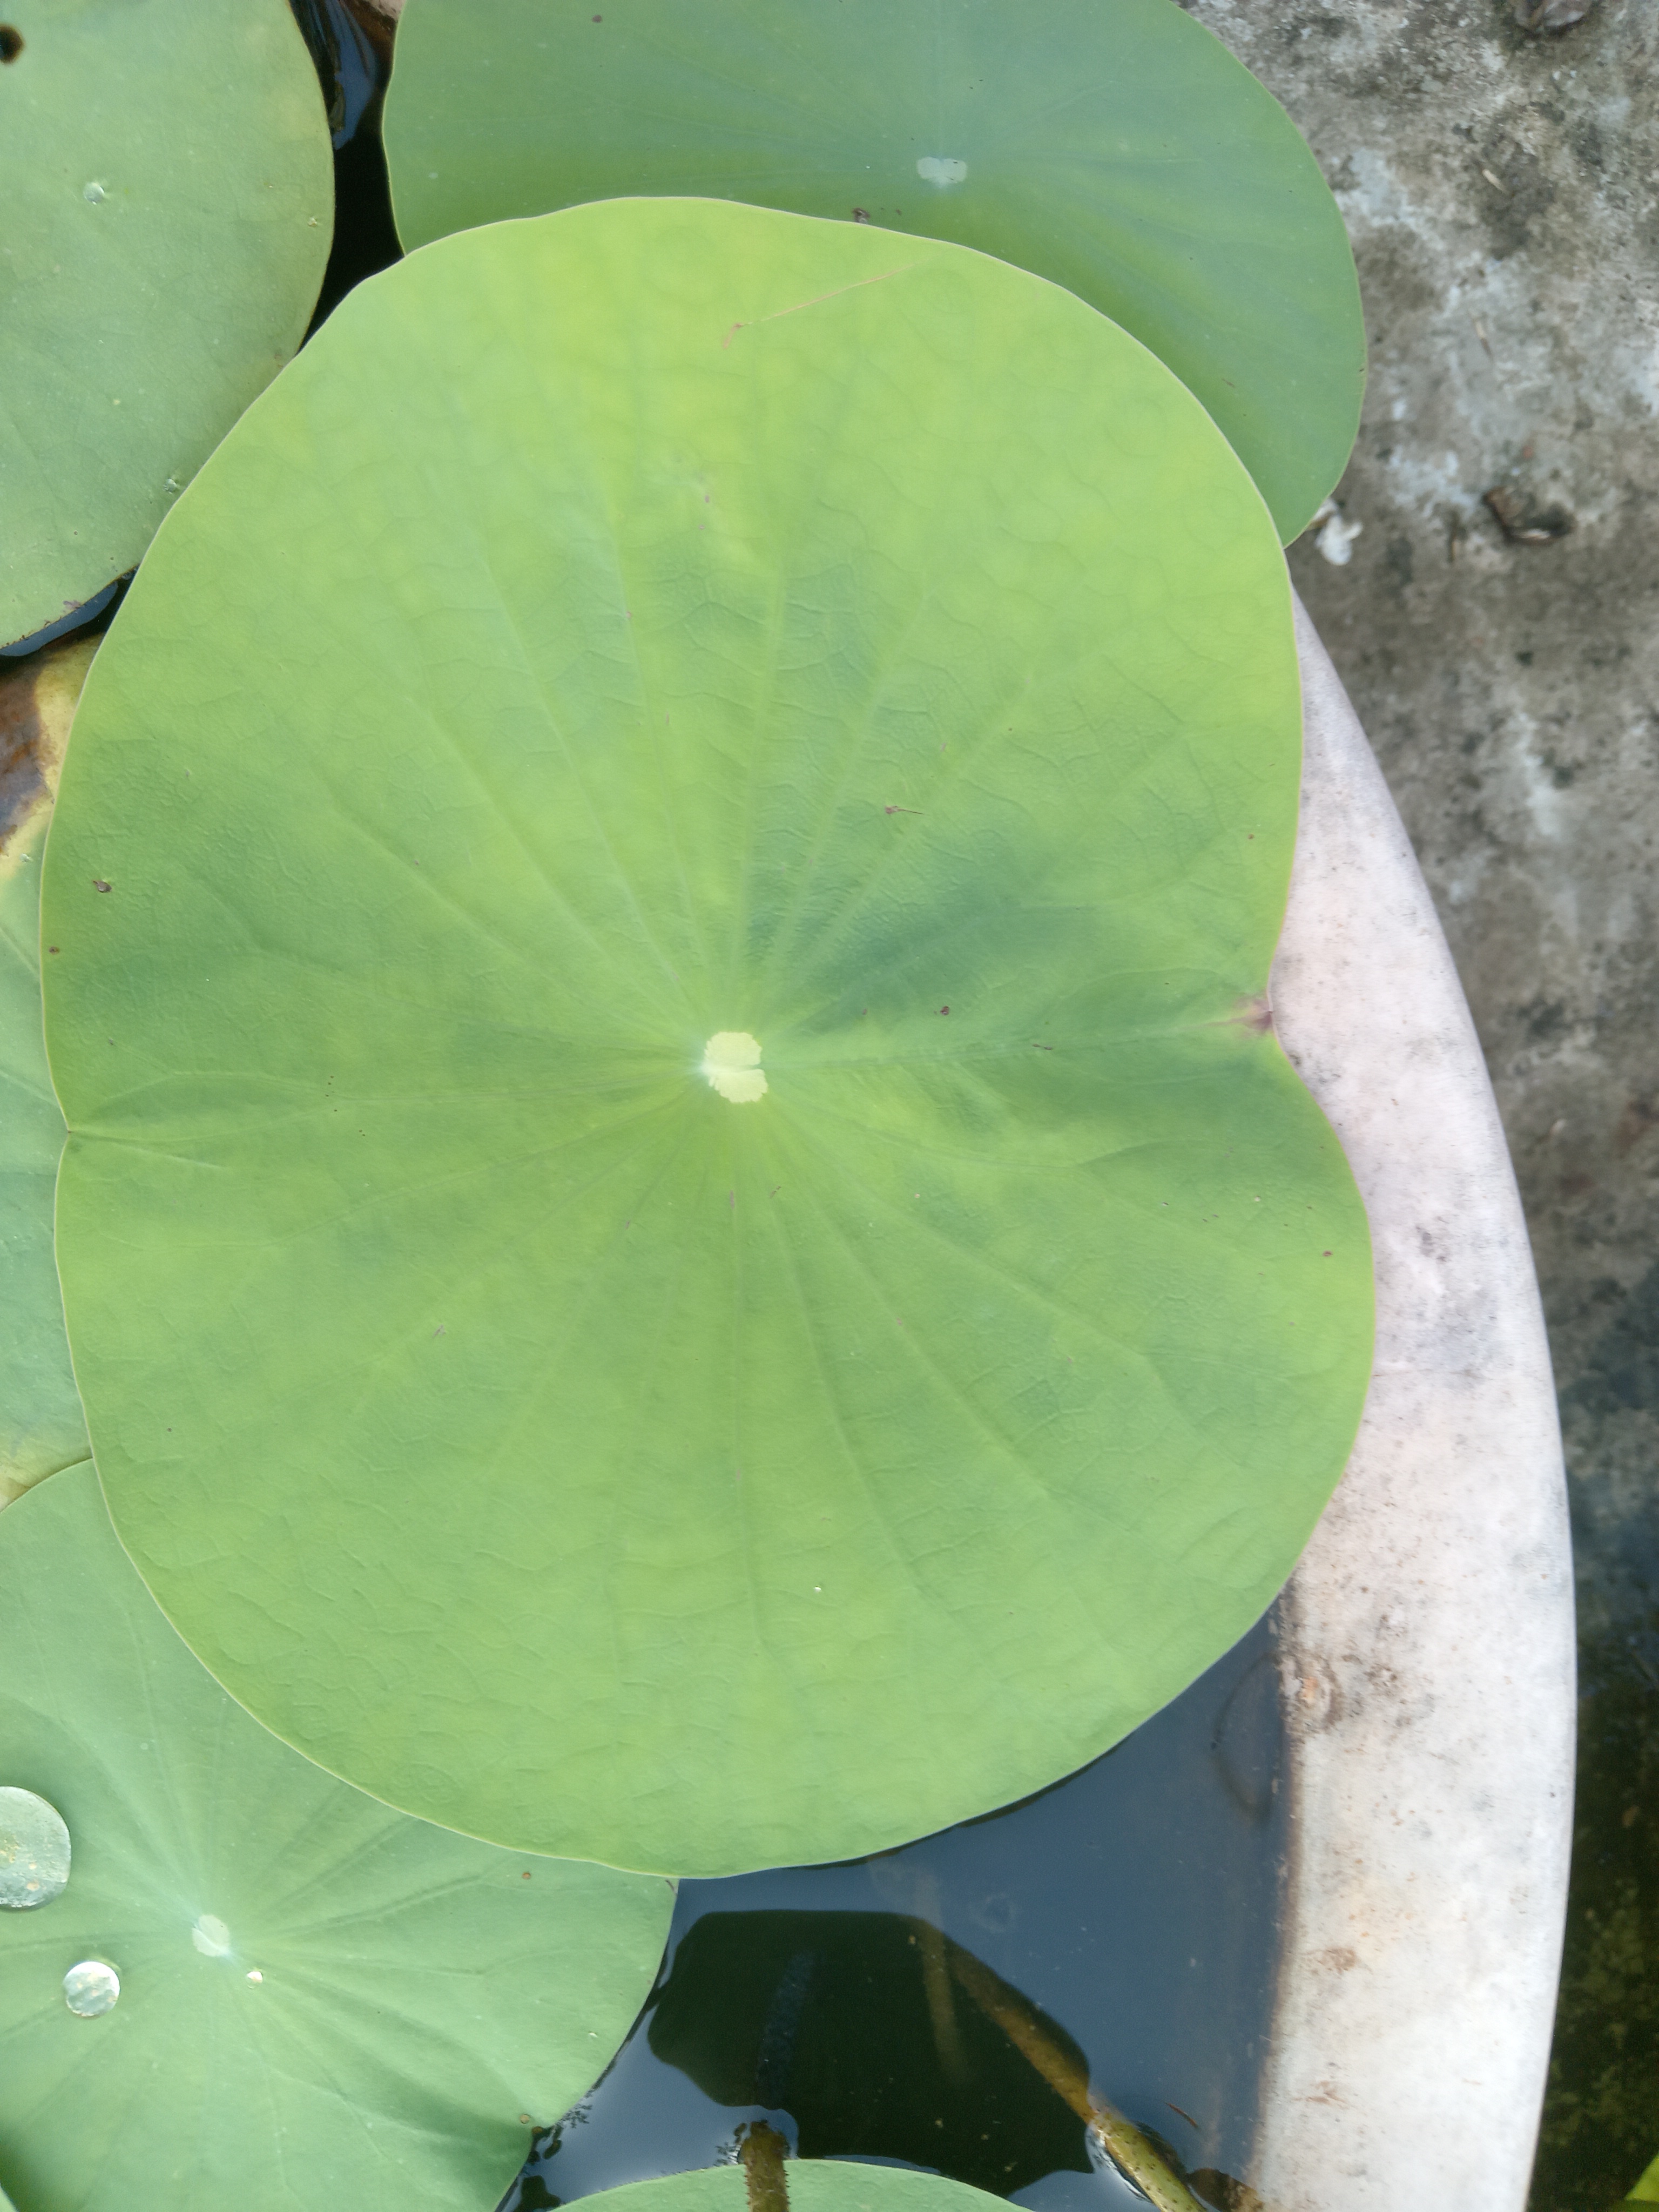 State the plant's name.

lotus
